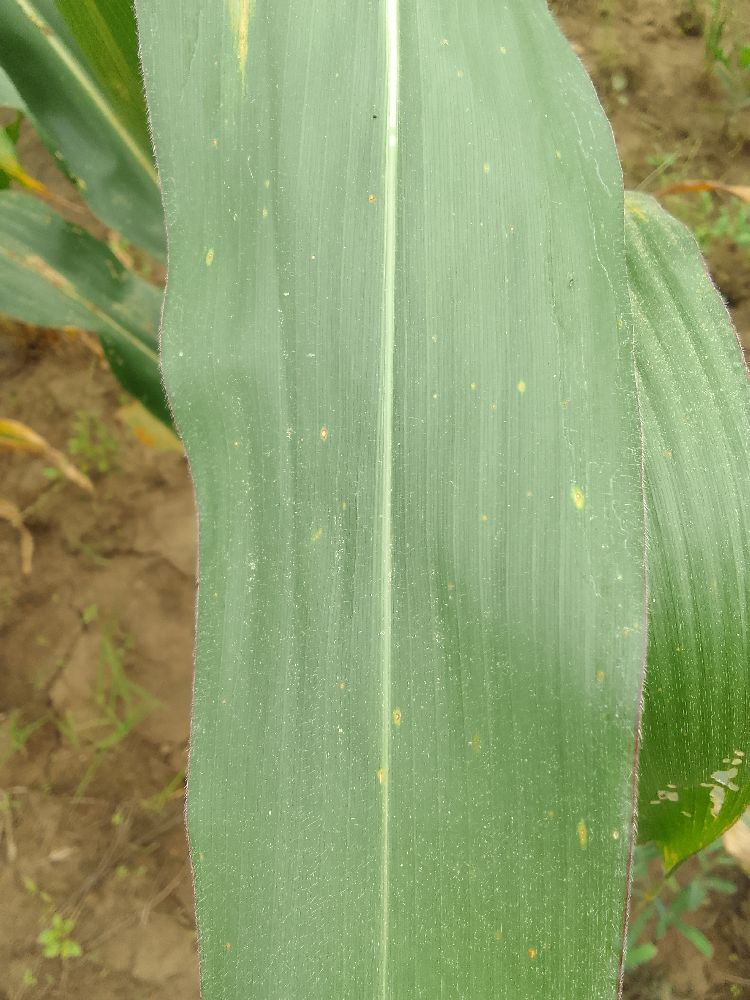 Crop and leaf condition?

maize, healthy
